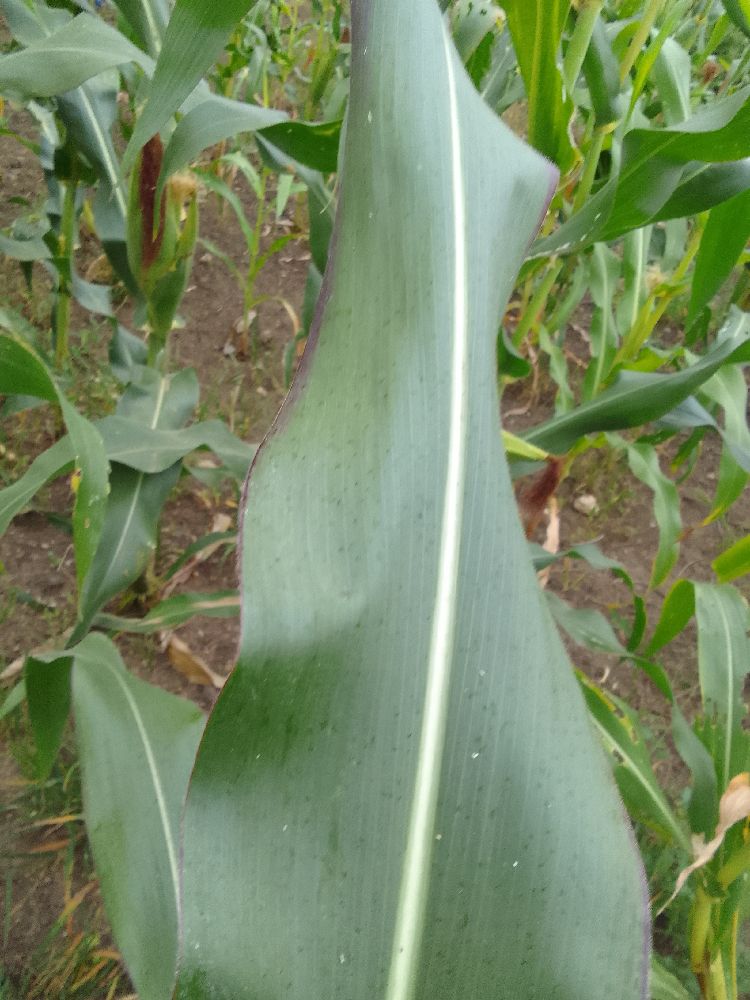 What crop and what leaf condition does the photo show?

maize, healthy
